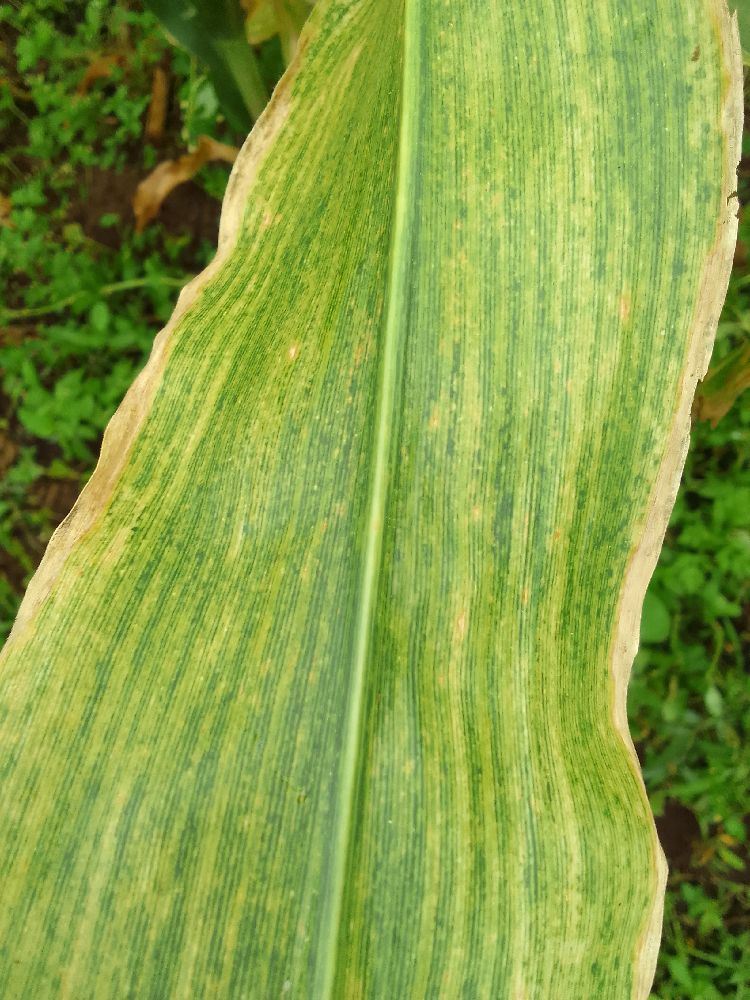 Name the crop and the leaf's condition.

maize, maize lethal necrosis
